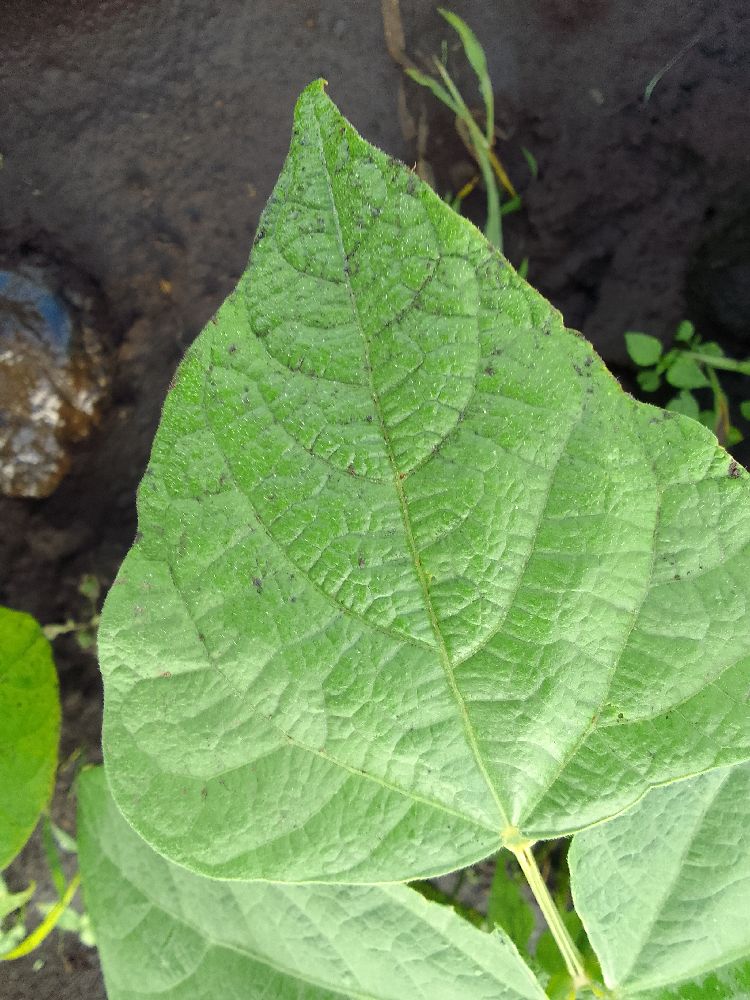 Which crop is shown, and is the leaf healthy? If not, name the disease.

common bean, healthy
